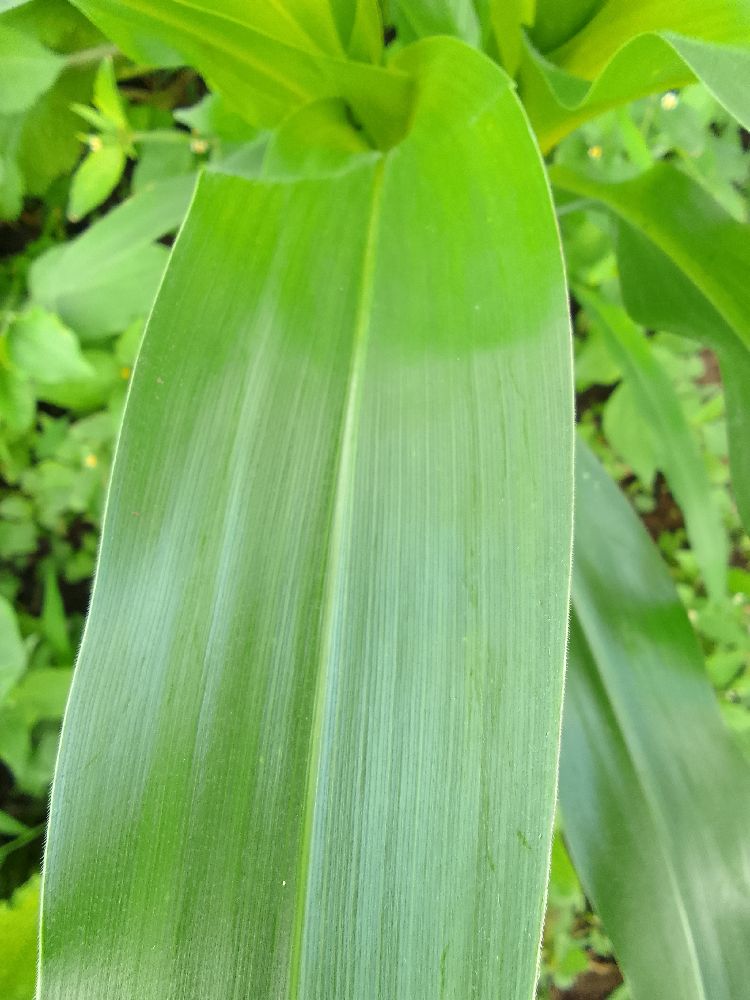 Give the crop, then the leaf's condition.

maize, healthy
